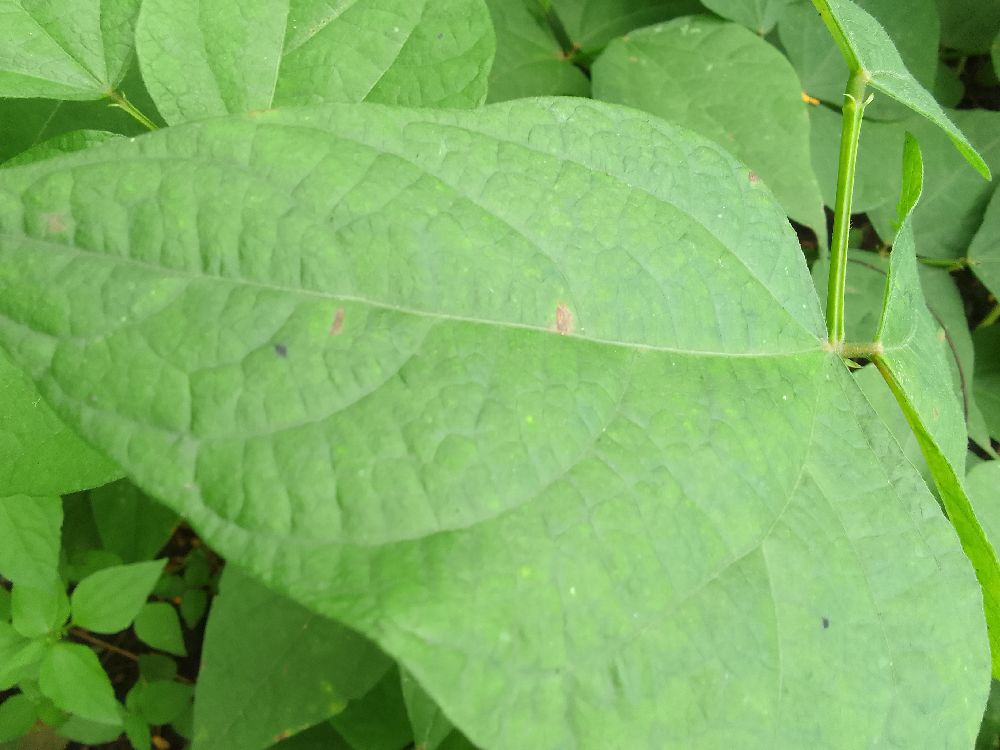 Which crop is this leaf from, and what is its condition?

common bean, healthy
